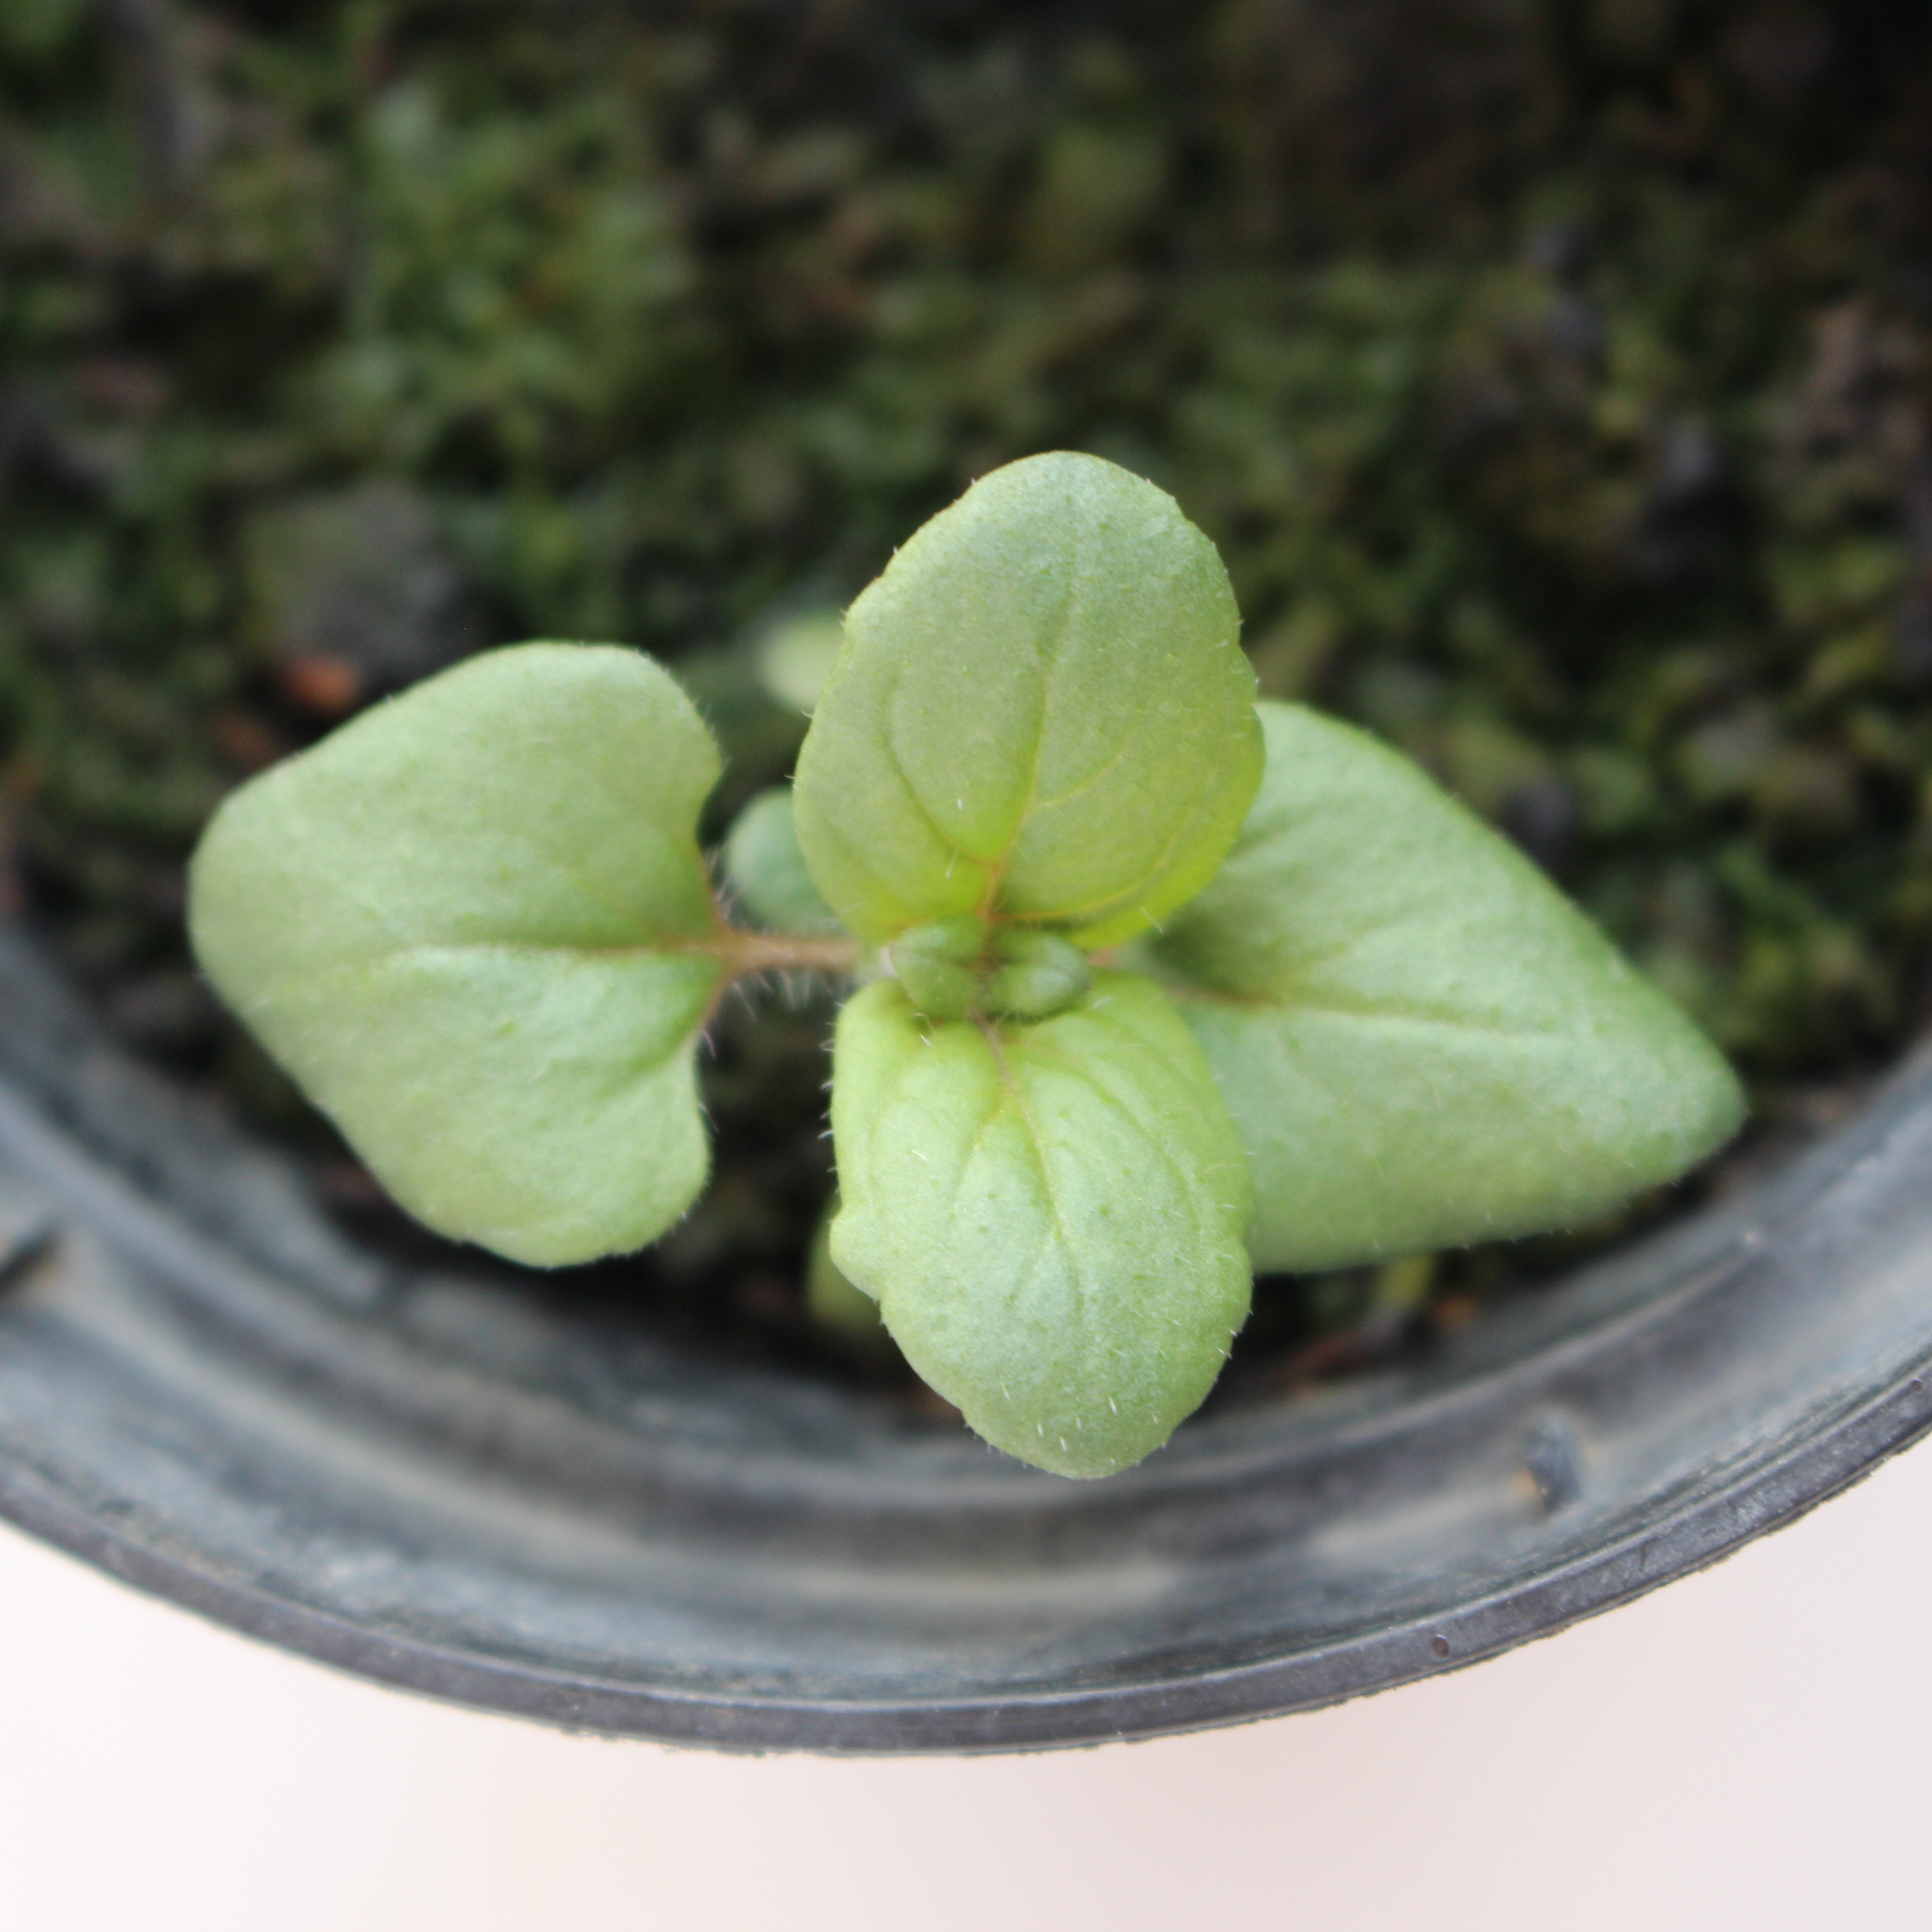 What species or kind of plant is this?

Veronica persica
